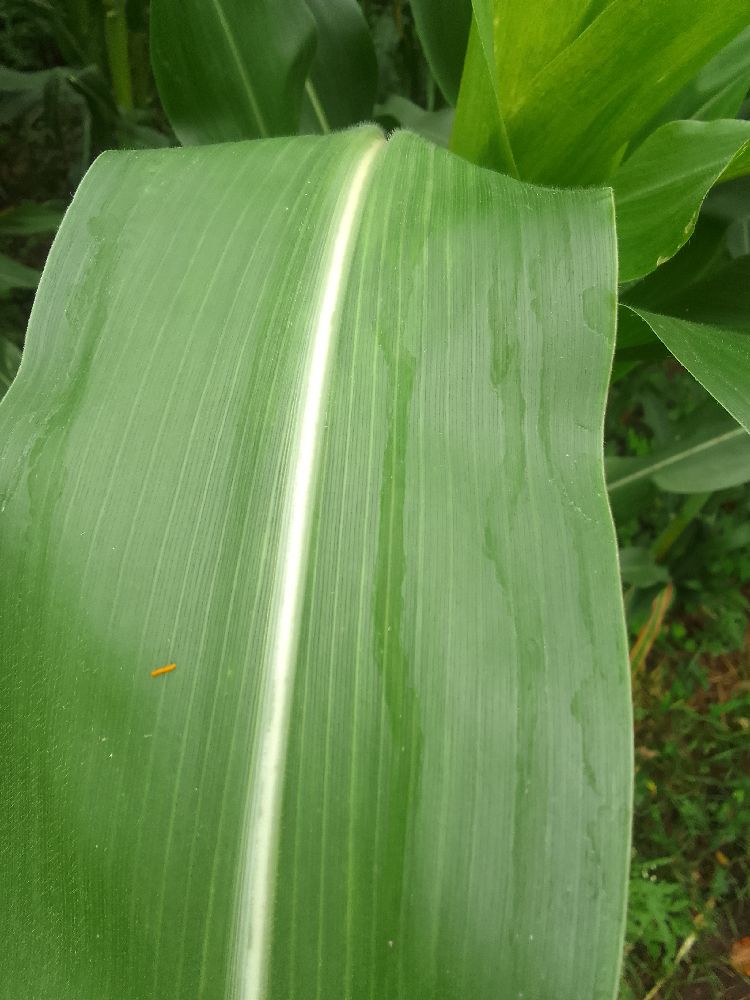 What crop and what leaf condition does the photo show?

maize, healthy
